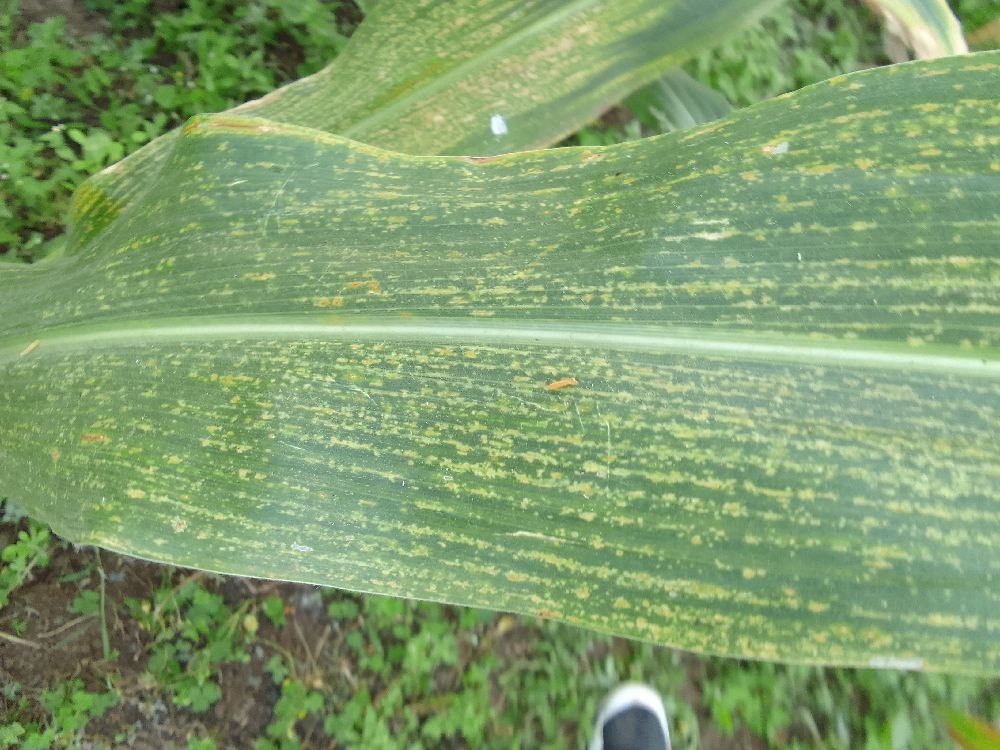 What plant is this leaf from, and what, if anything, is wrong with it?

maize, maize lethal necrosis
